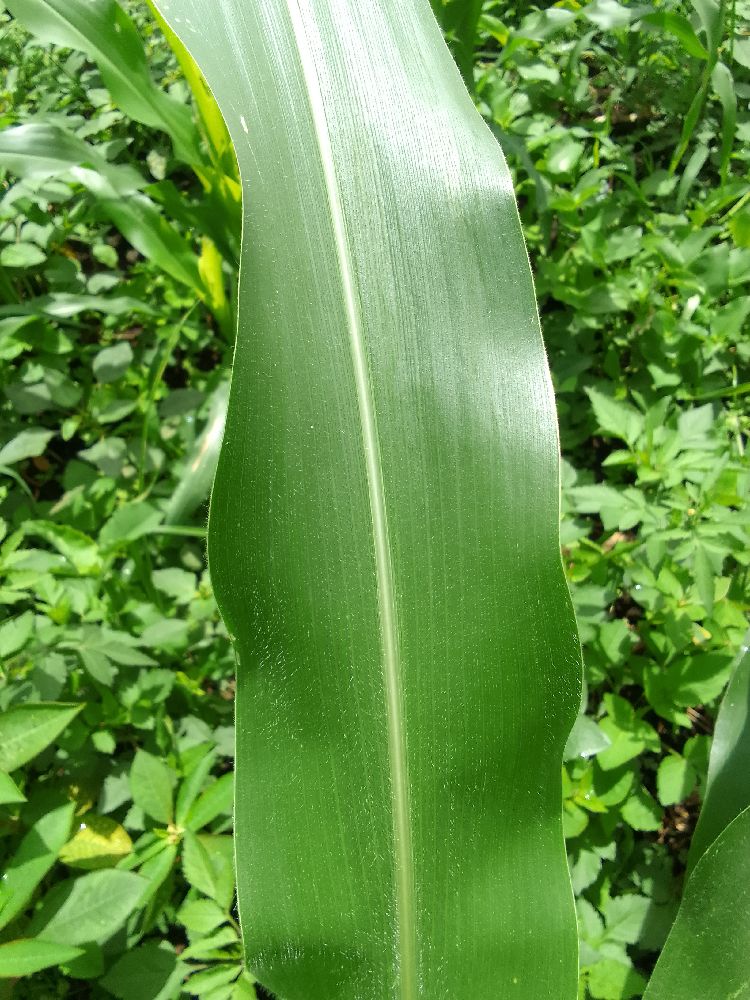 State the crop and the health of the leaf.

maize, healthy
